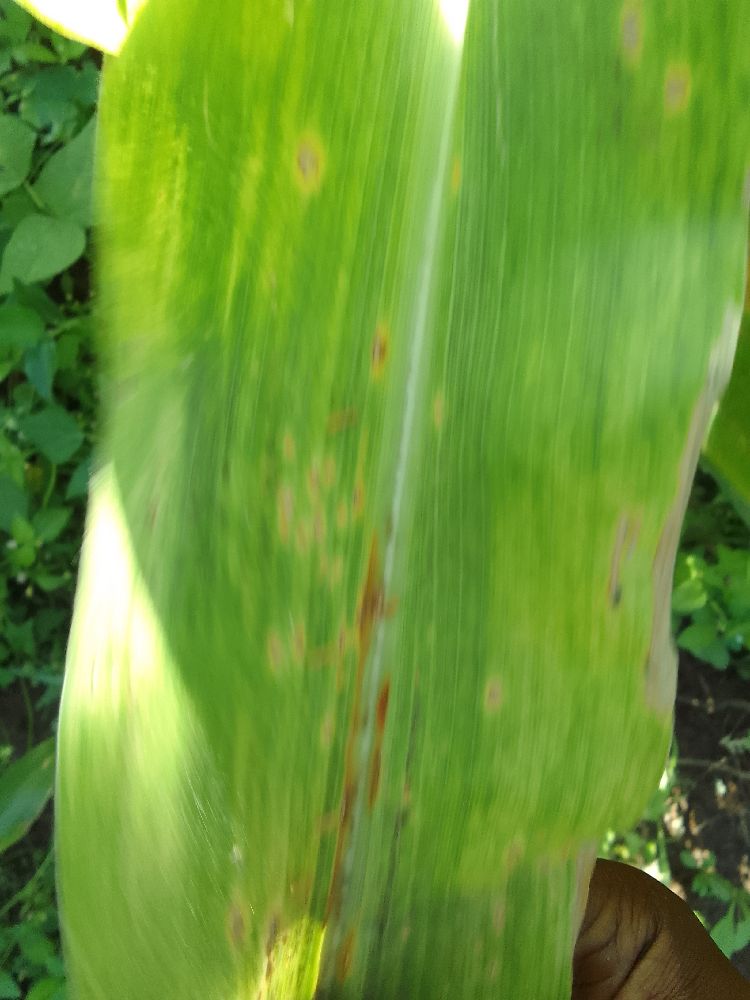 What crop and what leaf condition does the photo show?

maize, maize lethal necrosis
